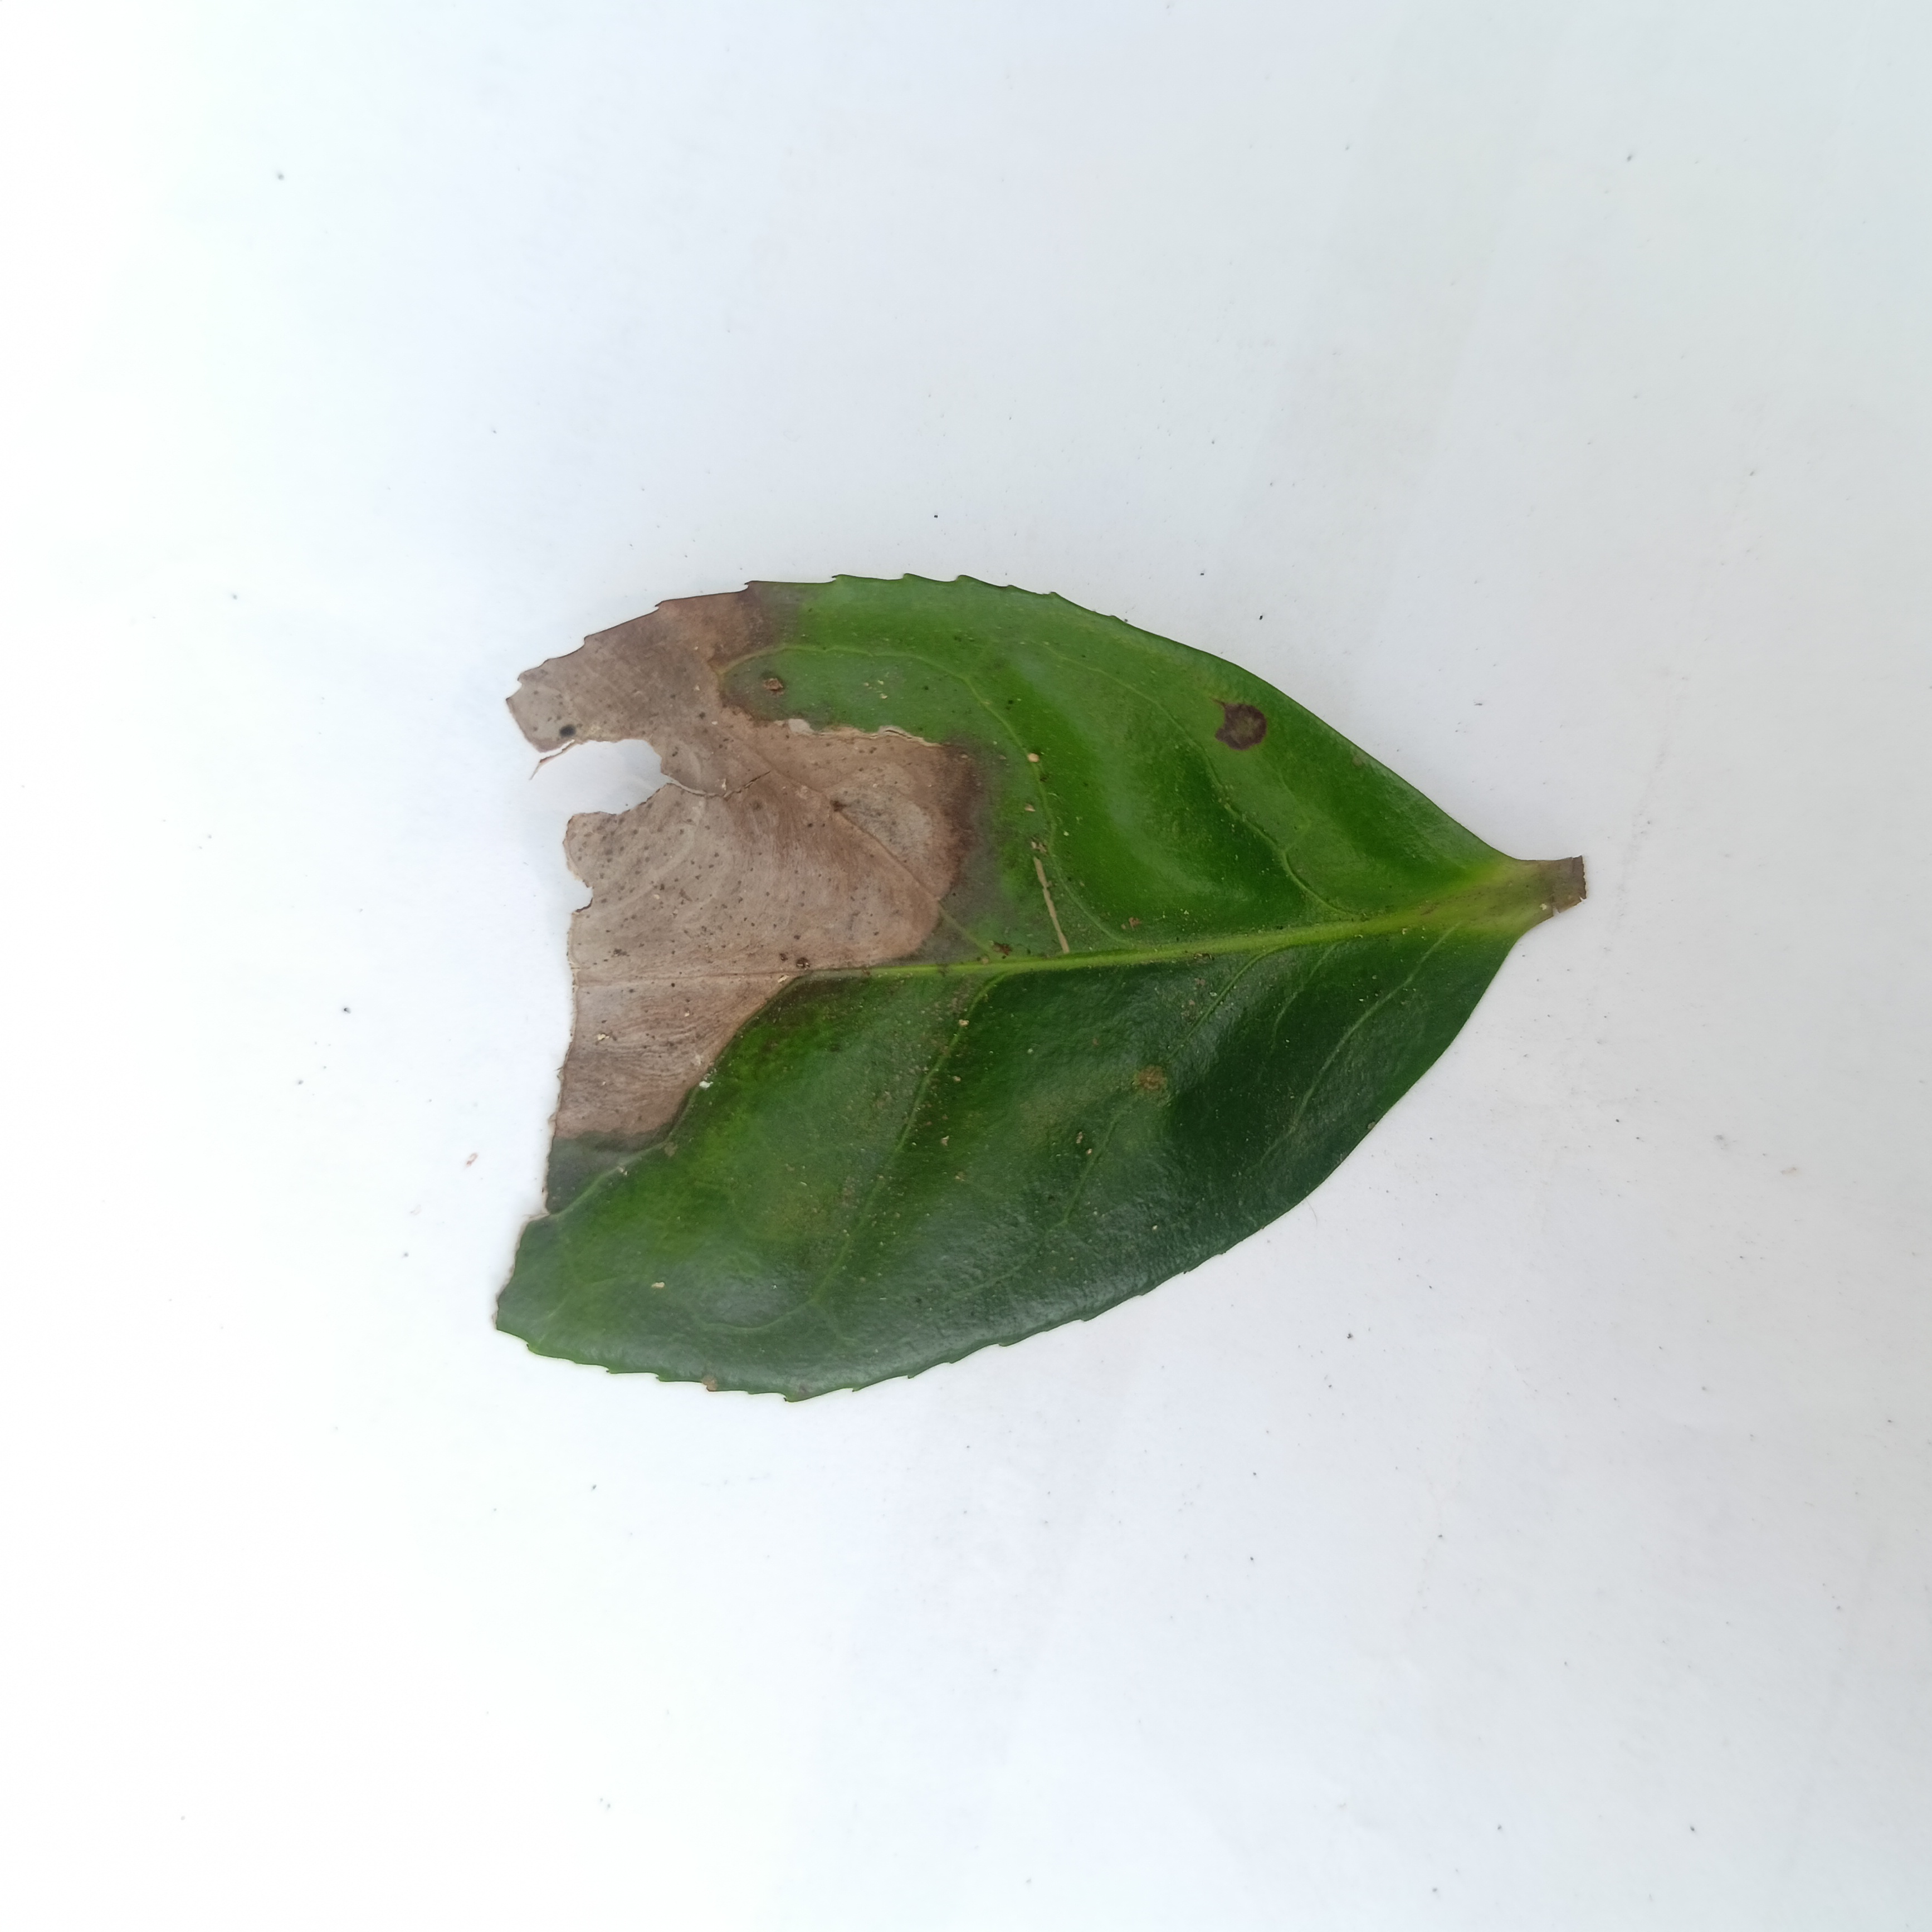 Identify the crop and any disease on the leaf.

tea, brown blight
